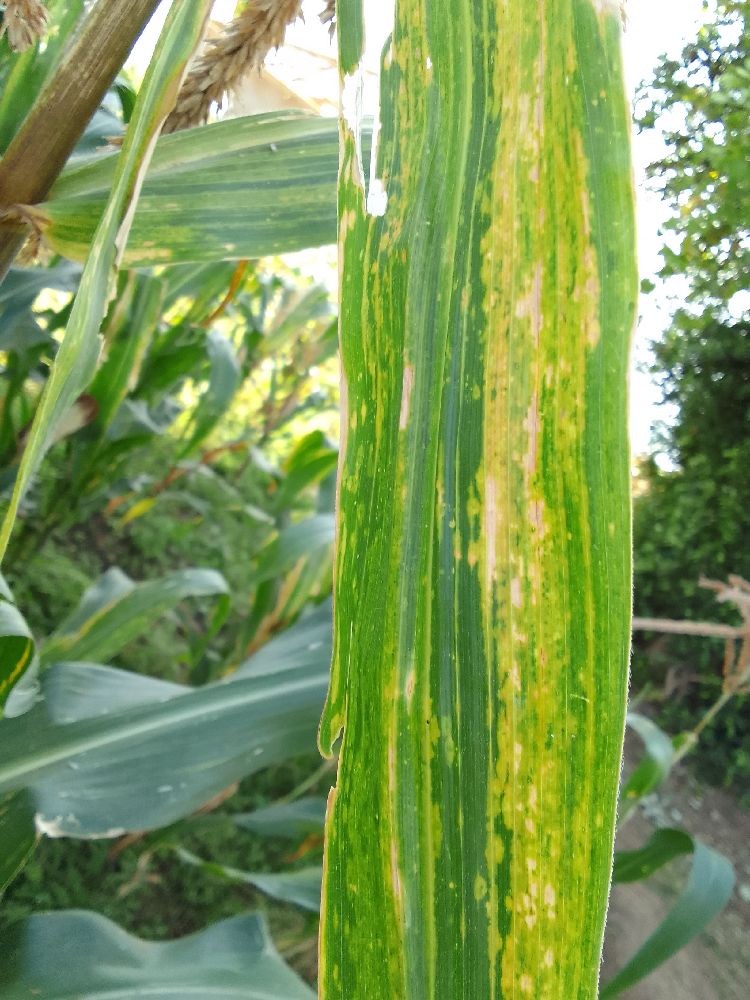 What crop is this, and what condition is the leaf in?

maize, maize lethal necrosis
